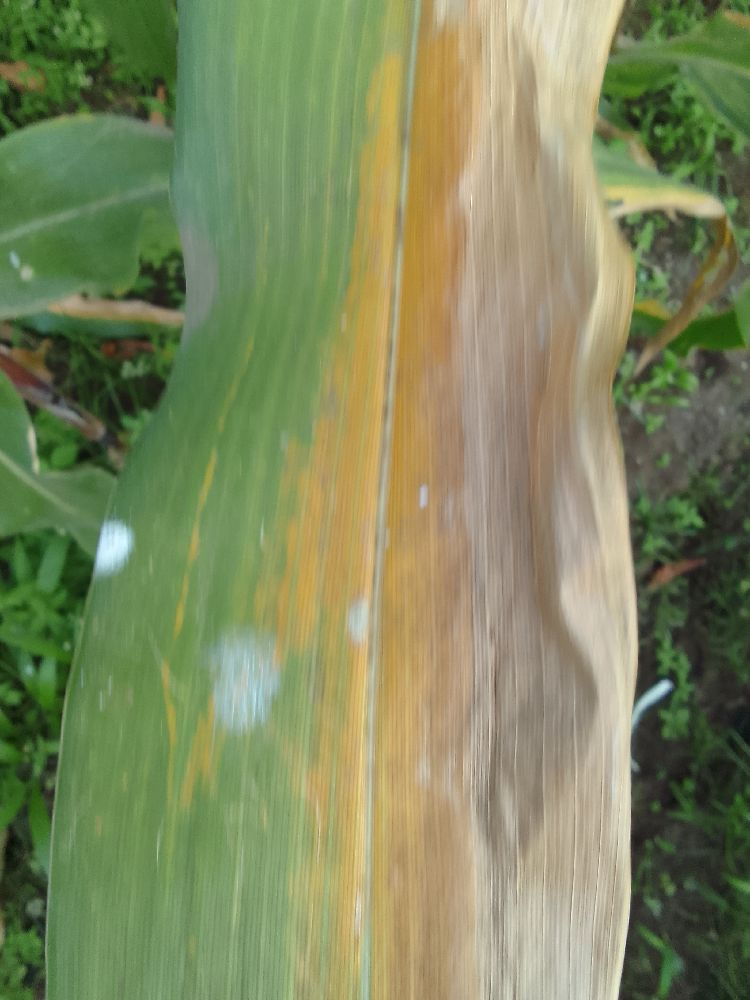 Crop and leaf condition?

maize, maize lethal necrosis
